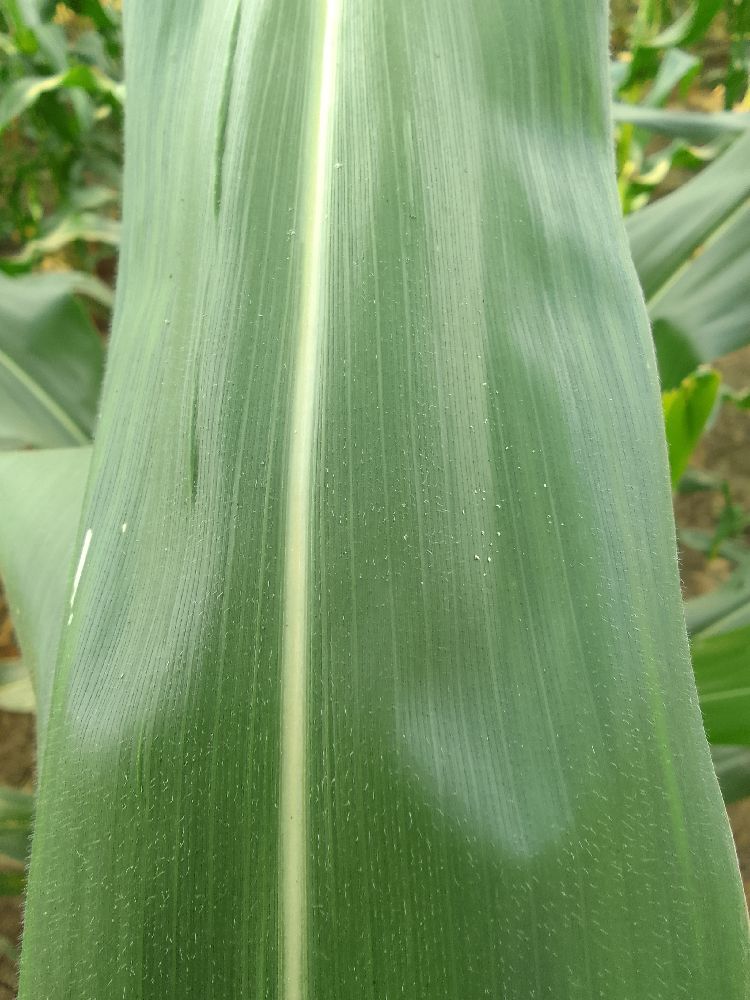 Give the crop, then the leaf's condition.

maize, healthy
